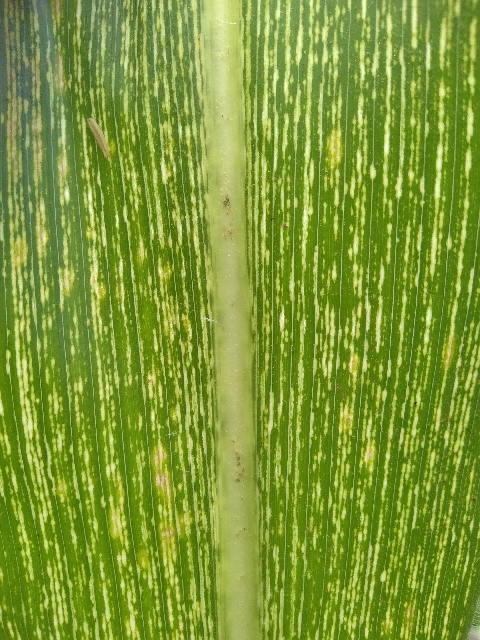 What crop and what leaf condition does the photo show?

maize, maize streak virus
